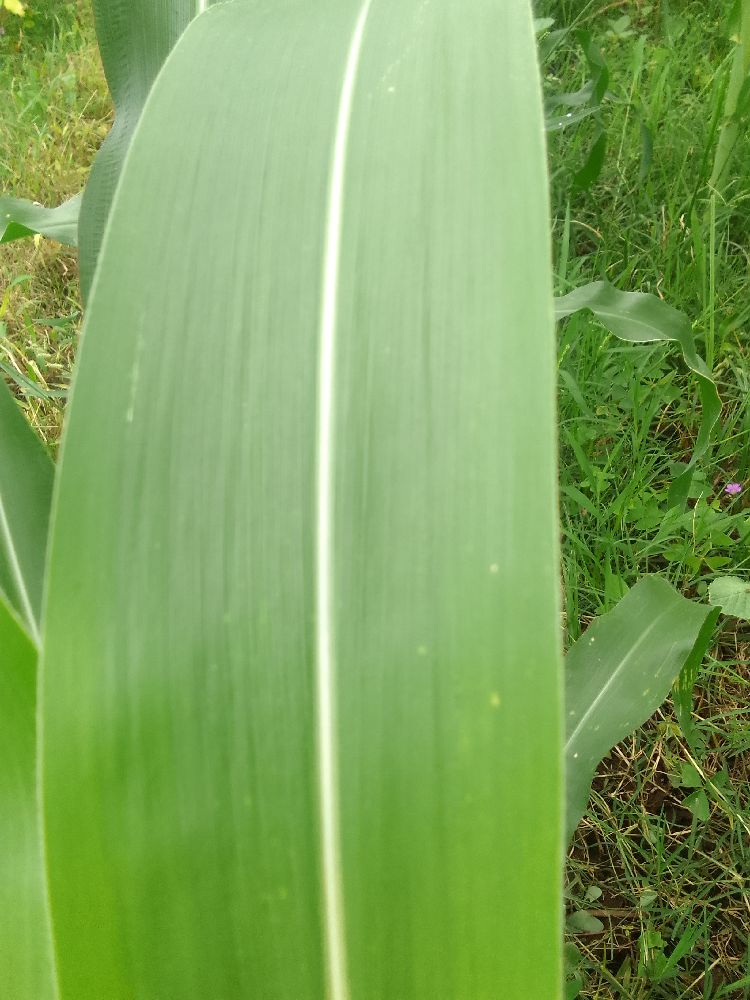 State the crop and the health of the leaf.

maize, healthy
